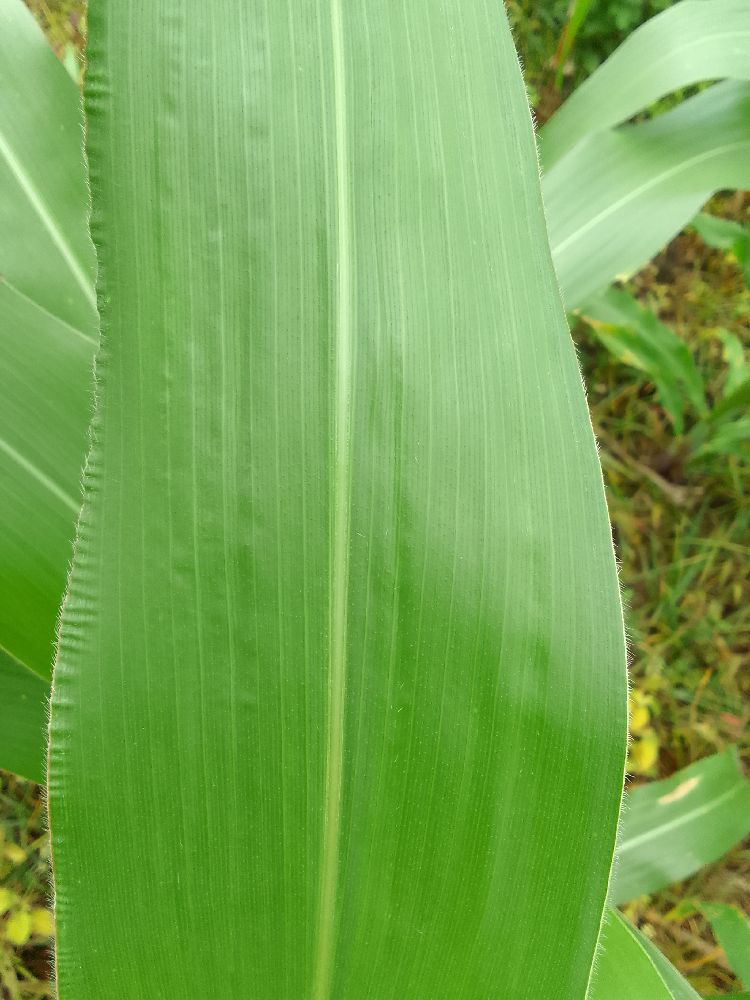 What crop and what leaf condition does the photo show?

maize, healthy
